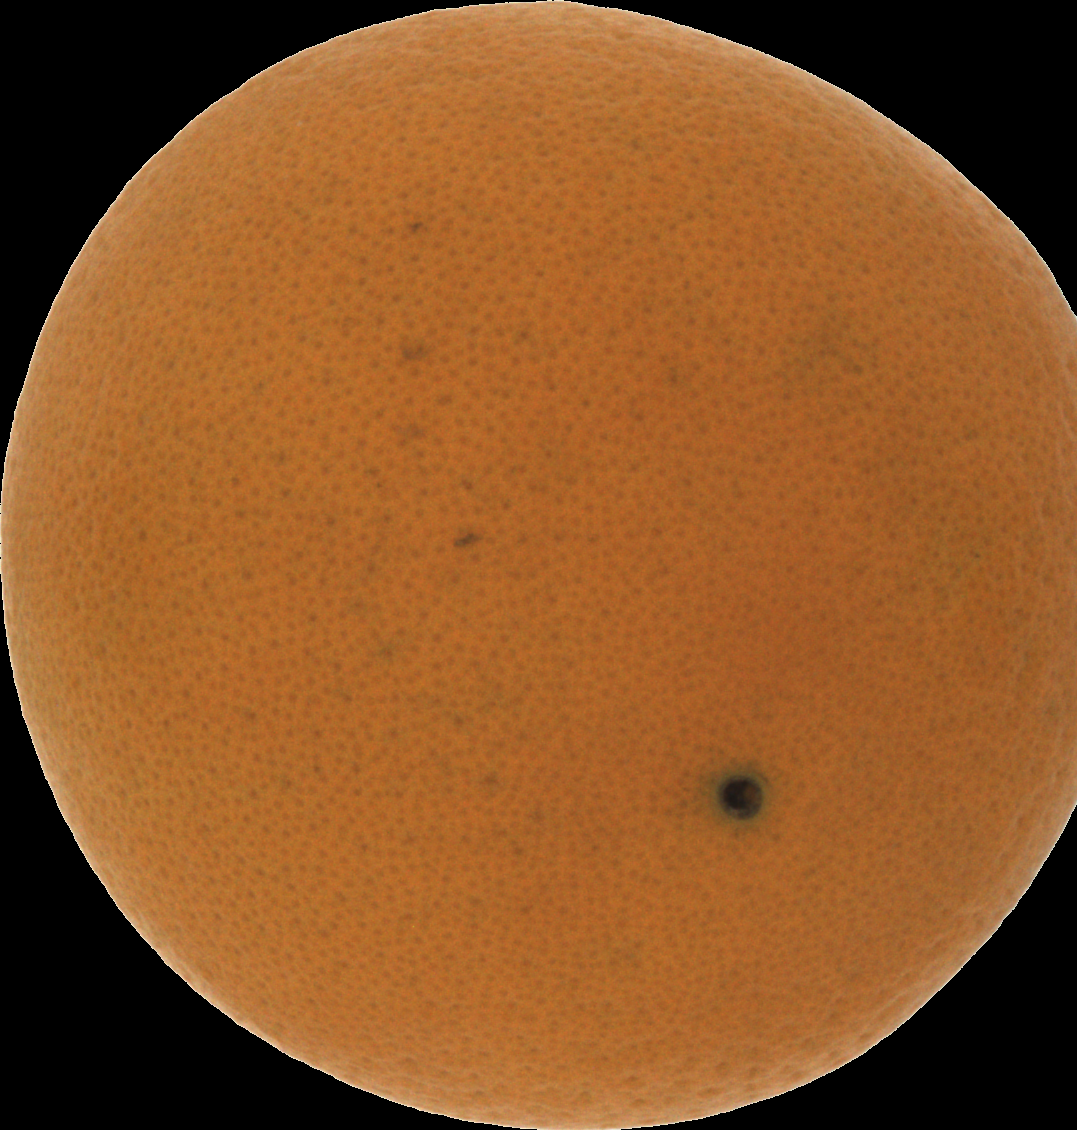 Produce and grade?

orange, good
